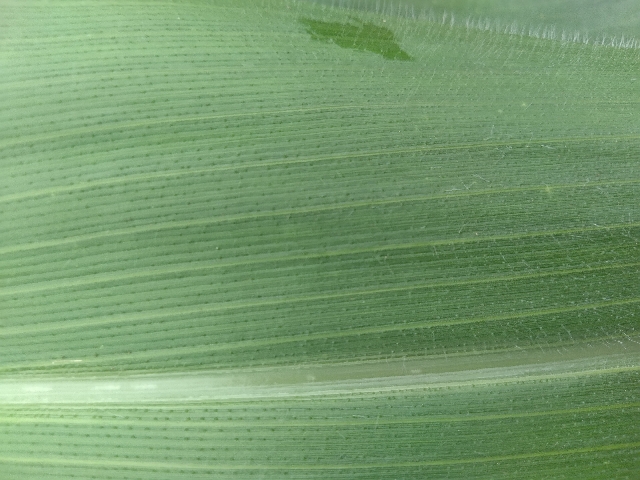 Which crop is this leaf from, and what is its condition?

maize, healthy
